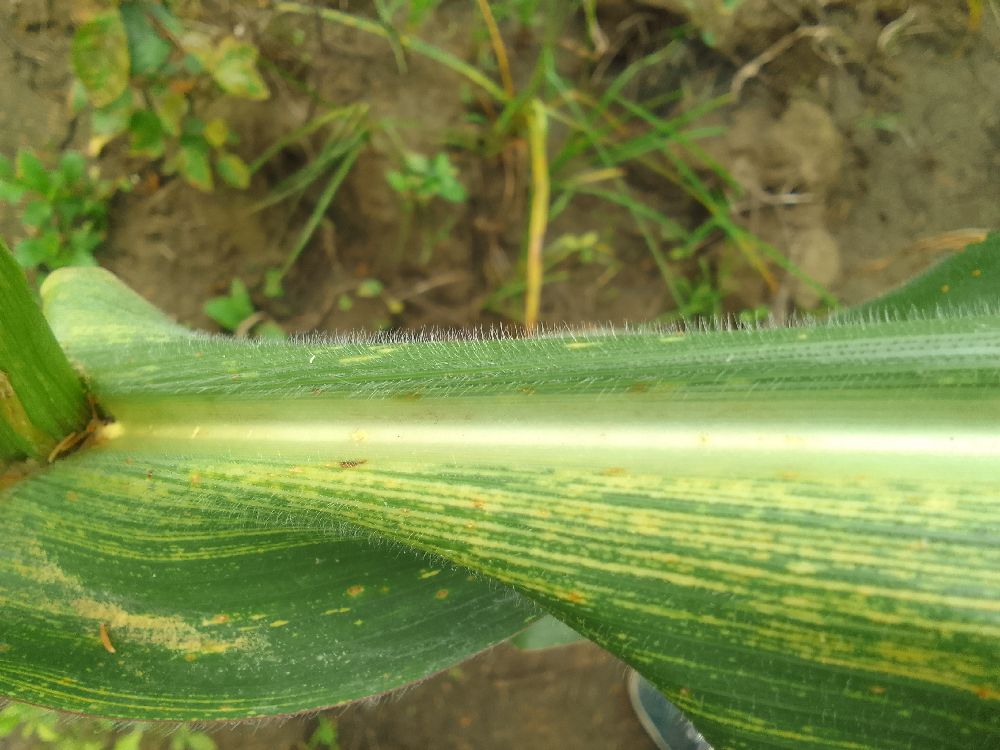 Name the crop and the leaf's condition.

maize, maize streak virus
